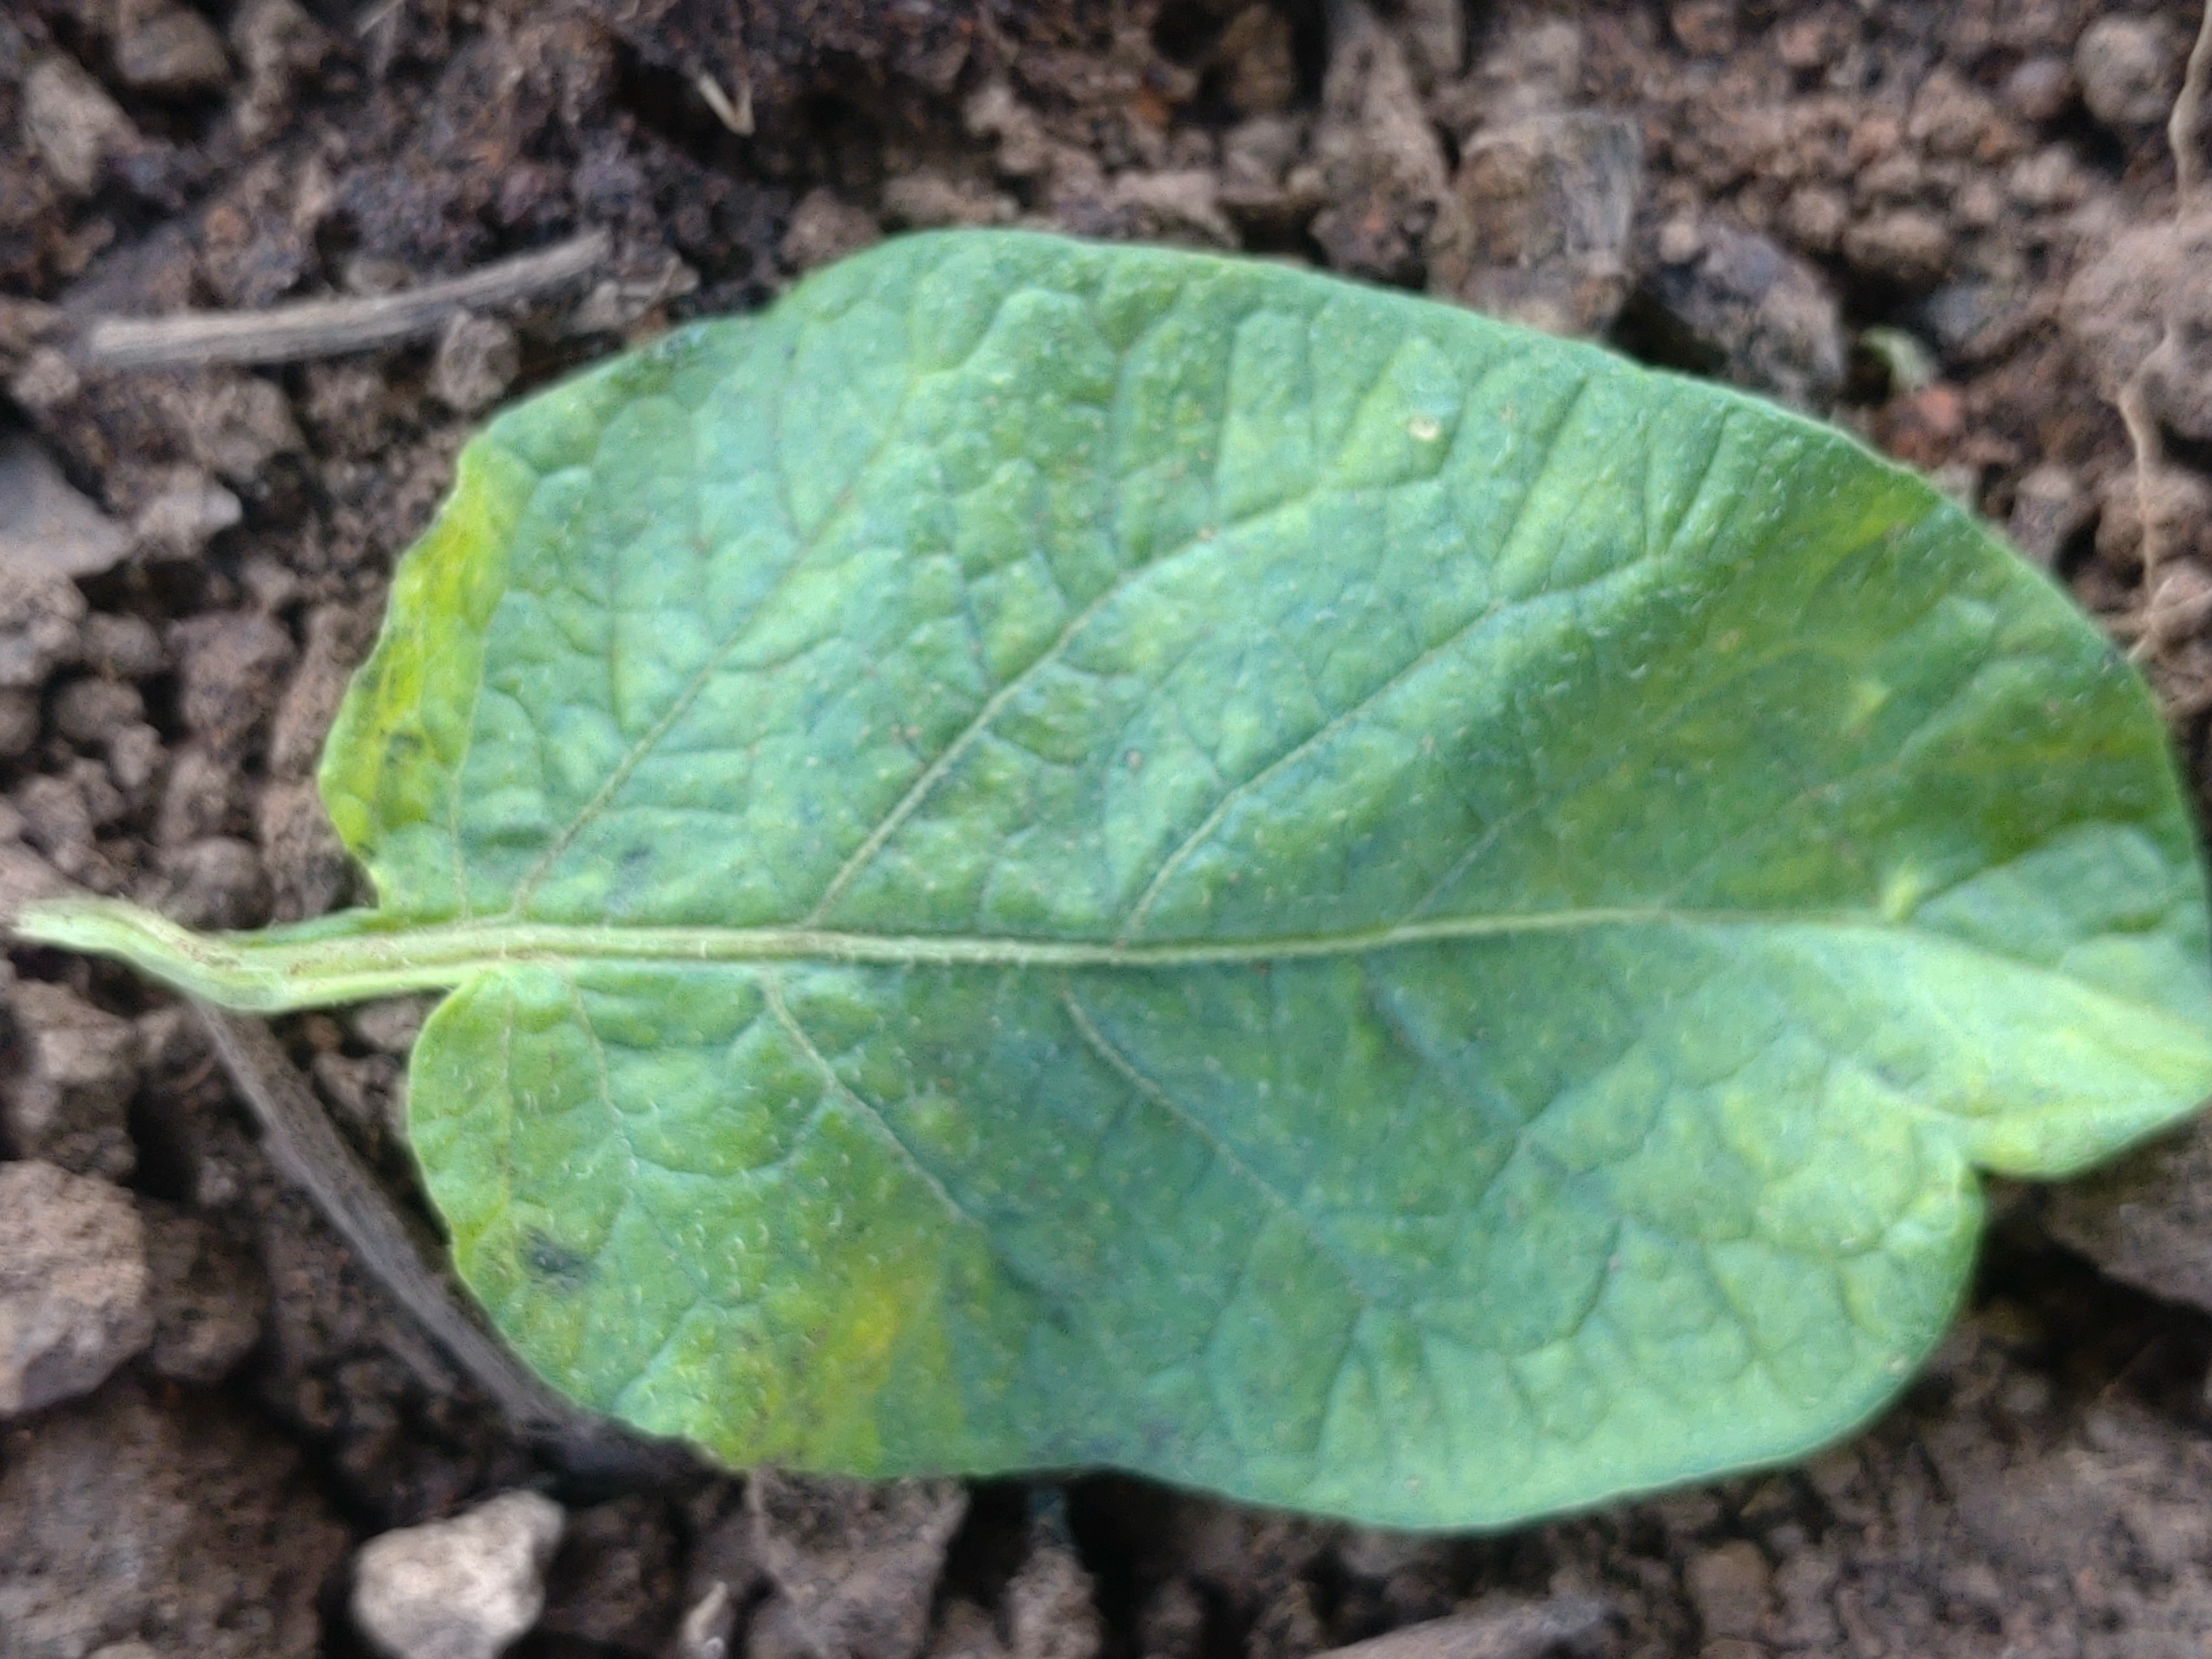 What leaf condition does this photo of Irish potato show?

late blight
